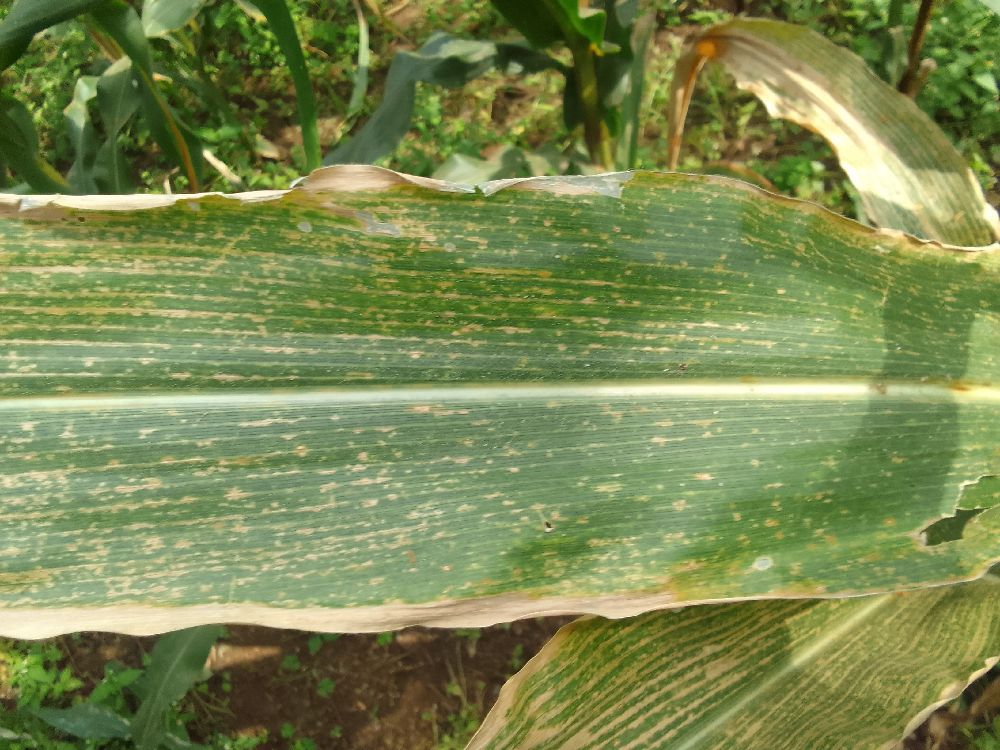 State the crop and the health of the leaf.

maize, maize lethal necrosis
